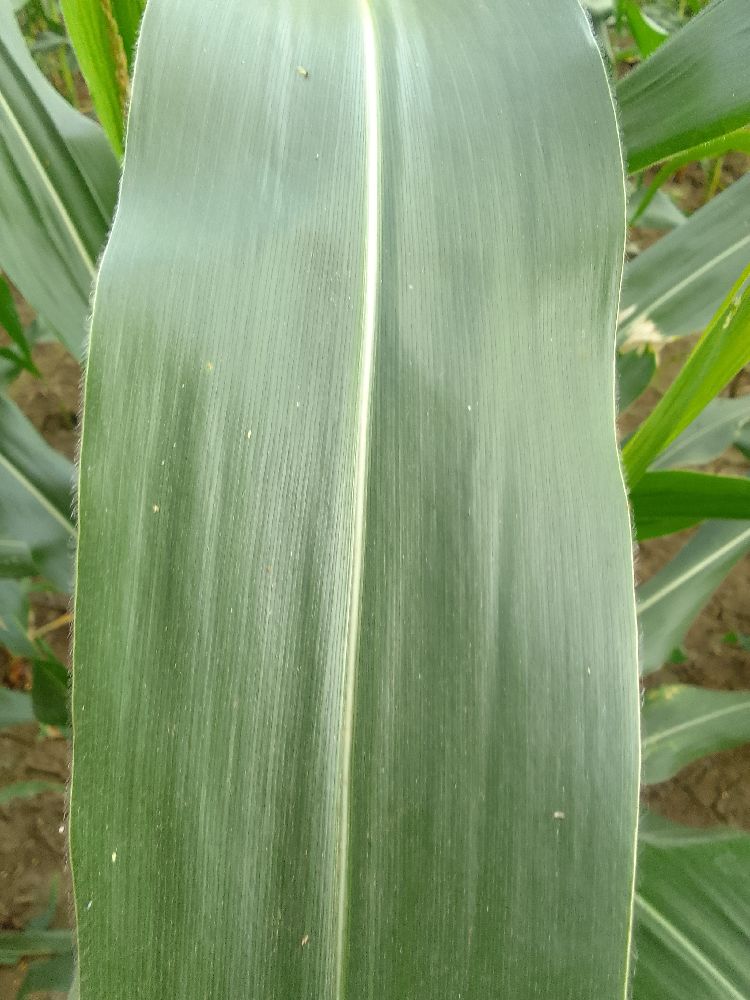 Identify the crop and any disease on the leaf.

maize, healthy
